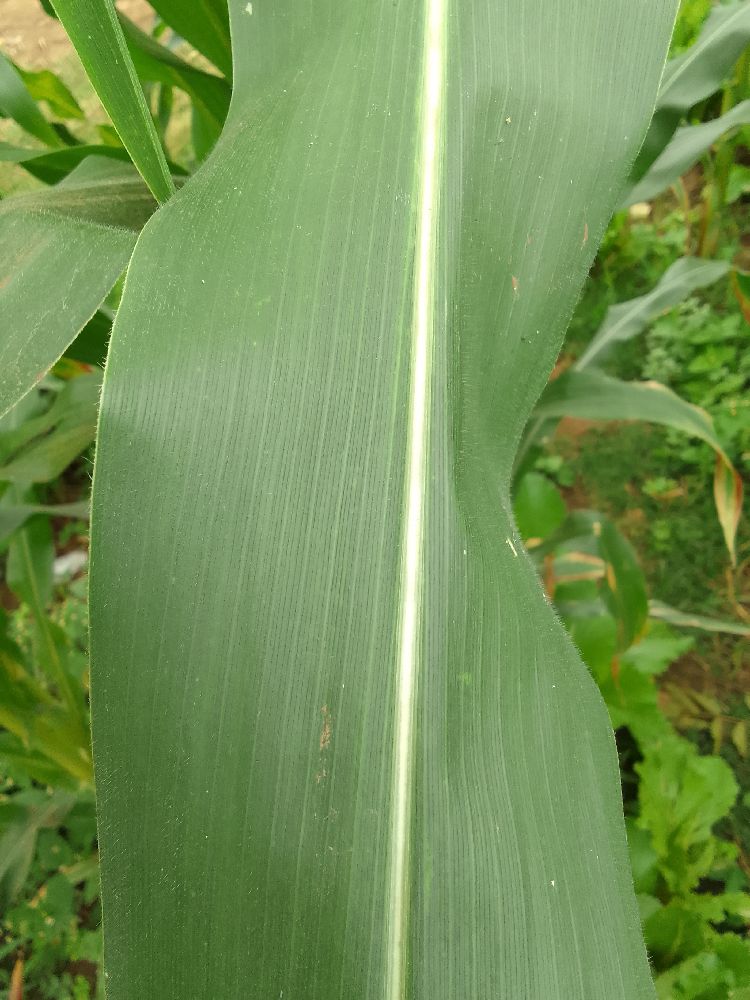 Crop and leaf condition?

maize, healthy
